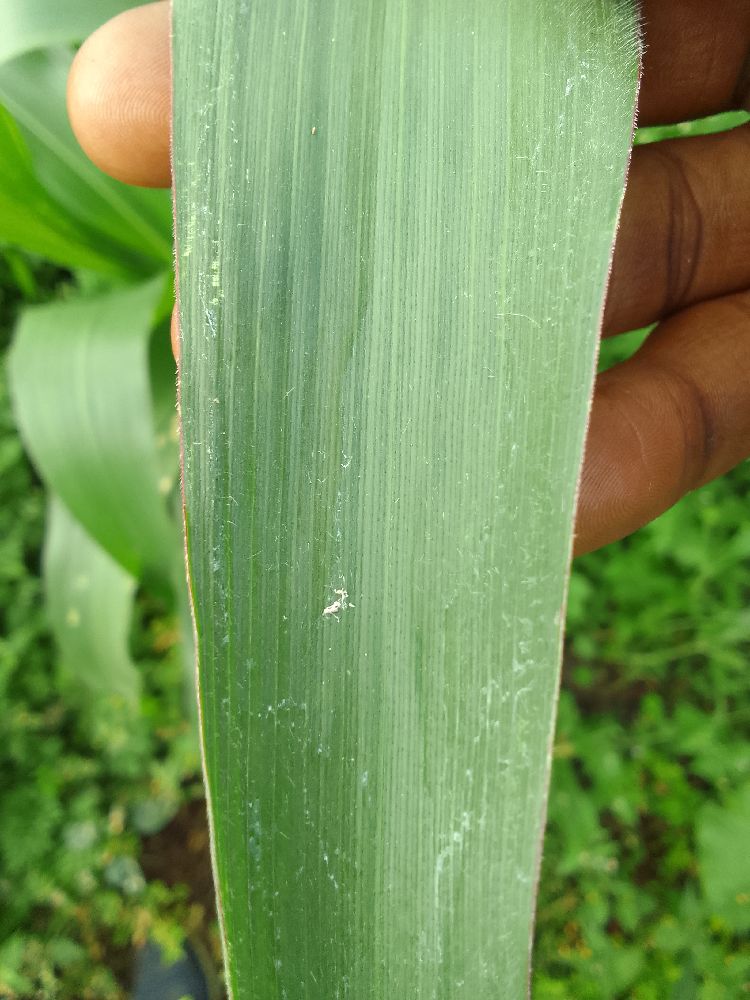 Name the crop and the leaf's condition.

maize, healthy
